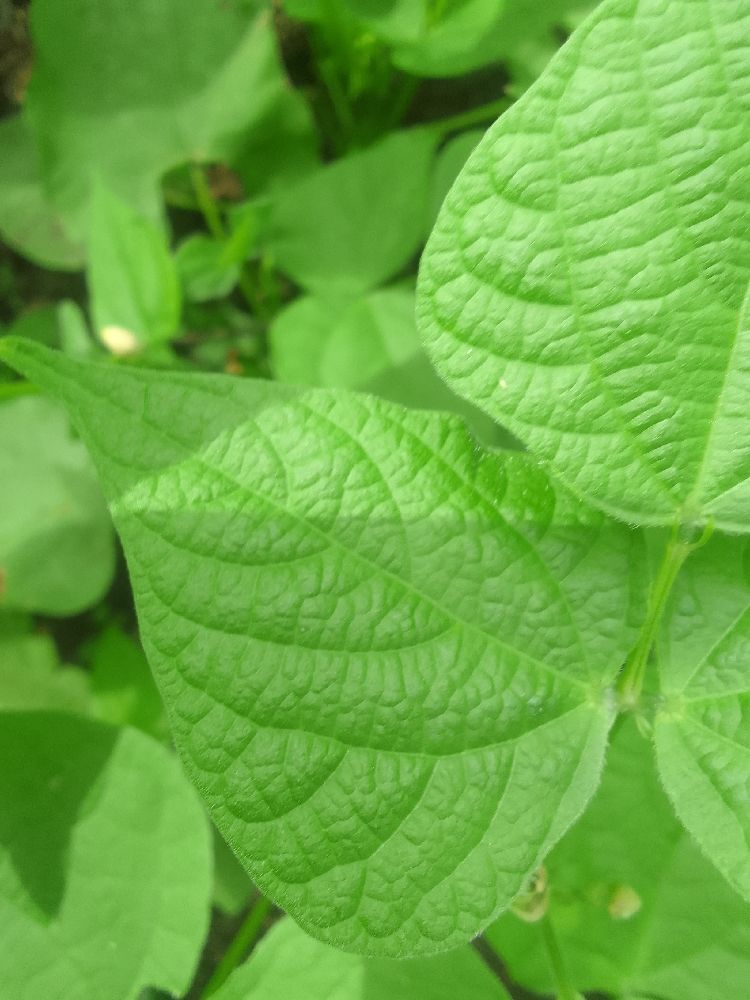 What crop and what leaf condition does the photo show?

common bean, healthy
